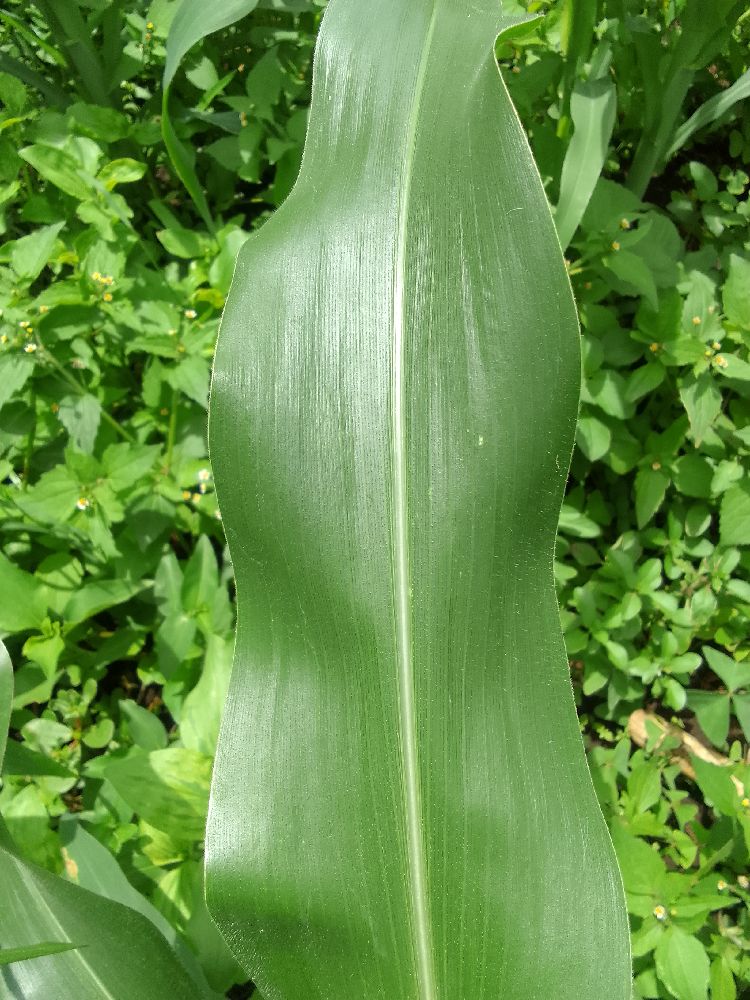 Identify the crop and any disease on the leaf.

maize, healthy
